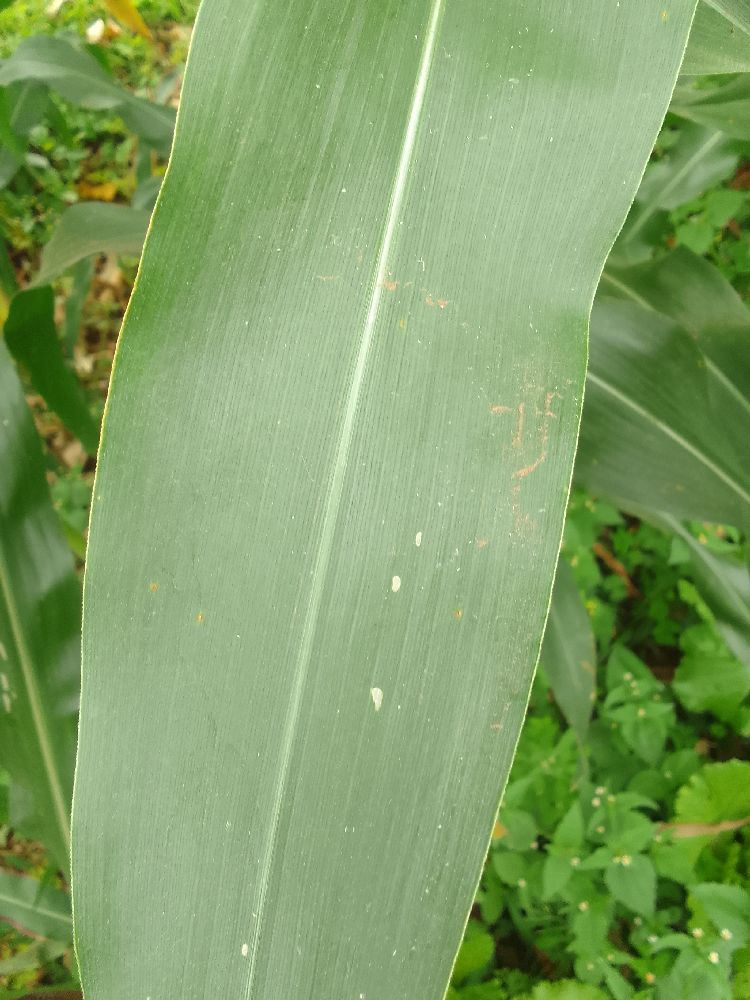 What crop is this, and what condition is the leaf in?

maize, healthy
